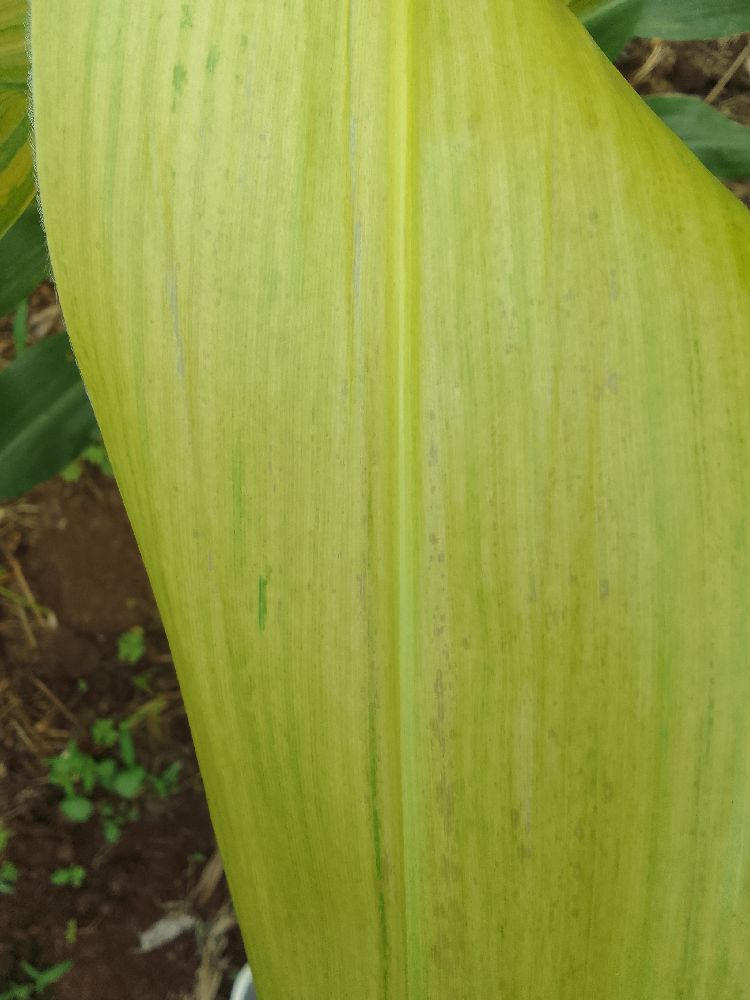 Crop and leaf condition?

maize, maize lethal necrosis
